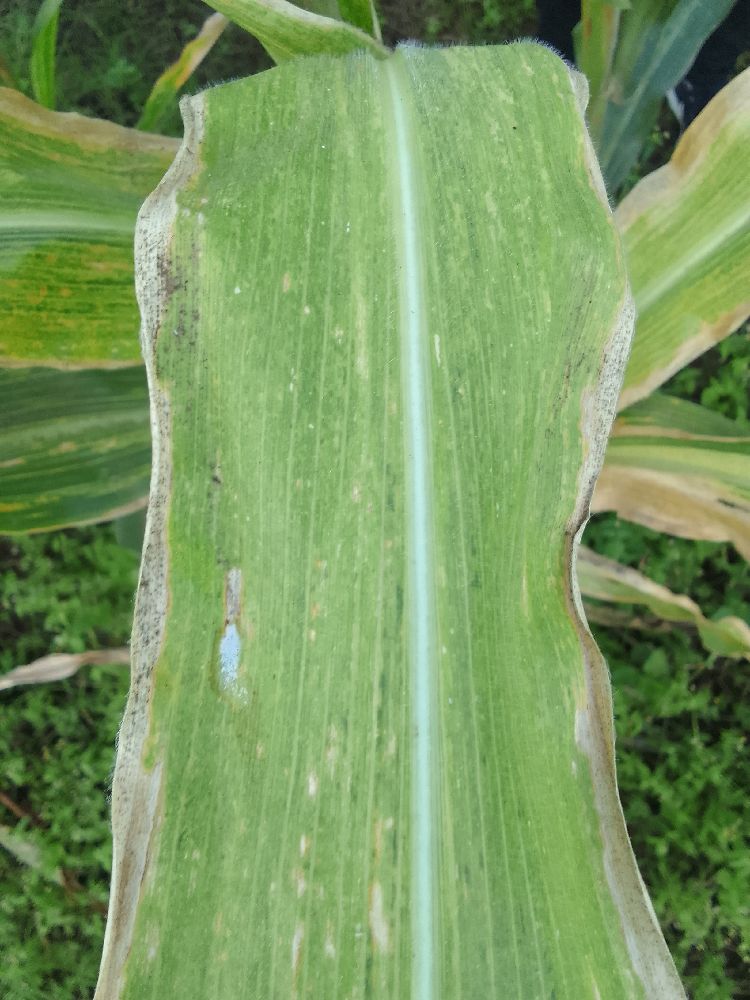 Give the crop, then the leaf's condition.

maize, maize lethal necrosis
